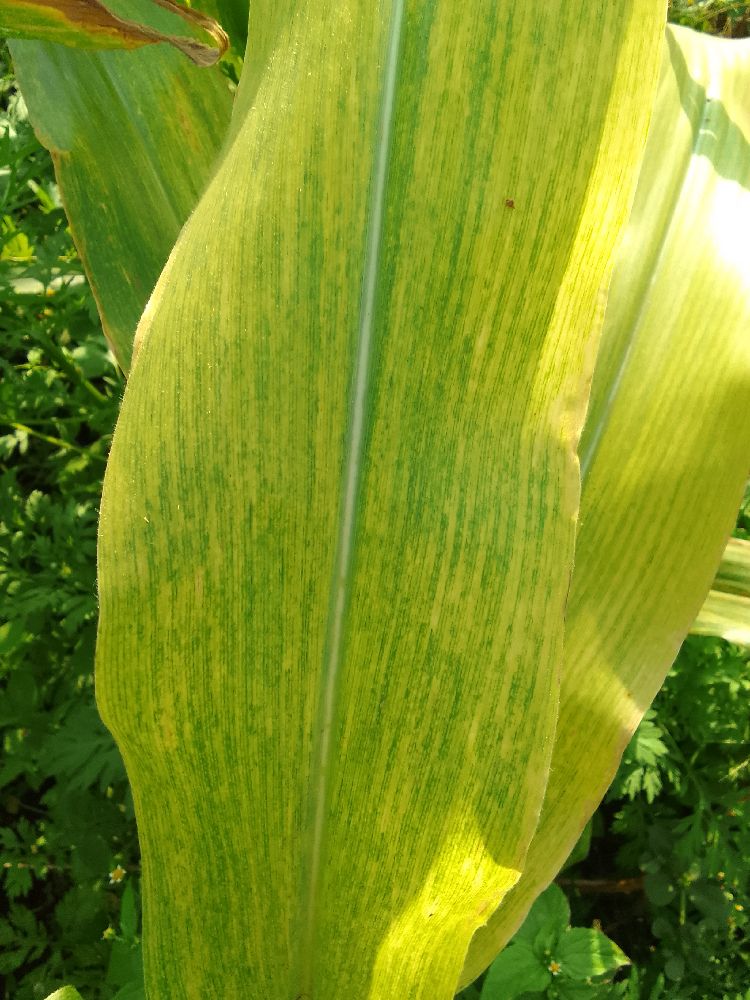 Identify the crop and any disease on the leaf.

maize, maize lethal necrosis
